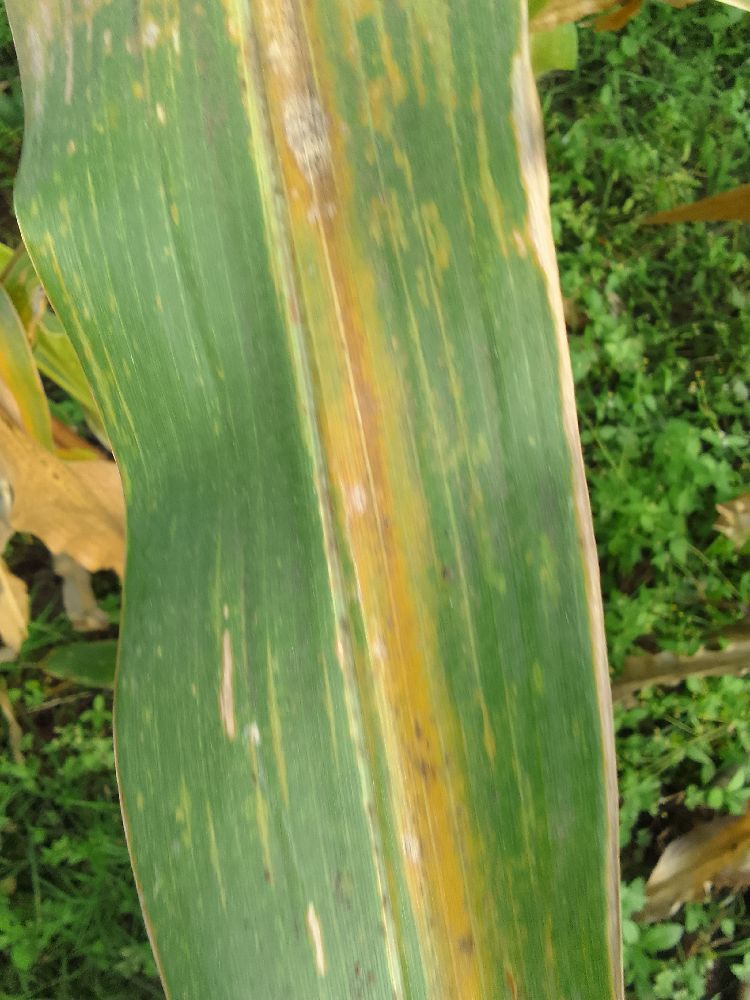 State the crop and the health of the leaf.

maize, maize lethal necrosis
